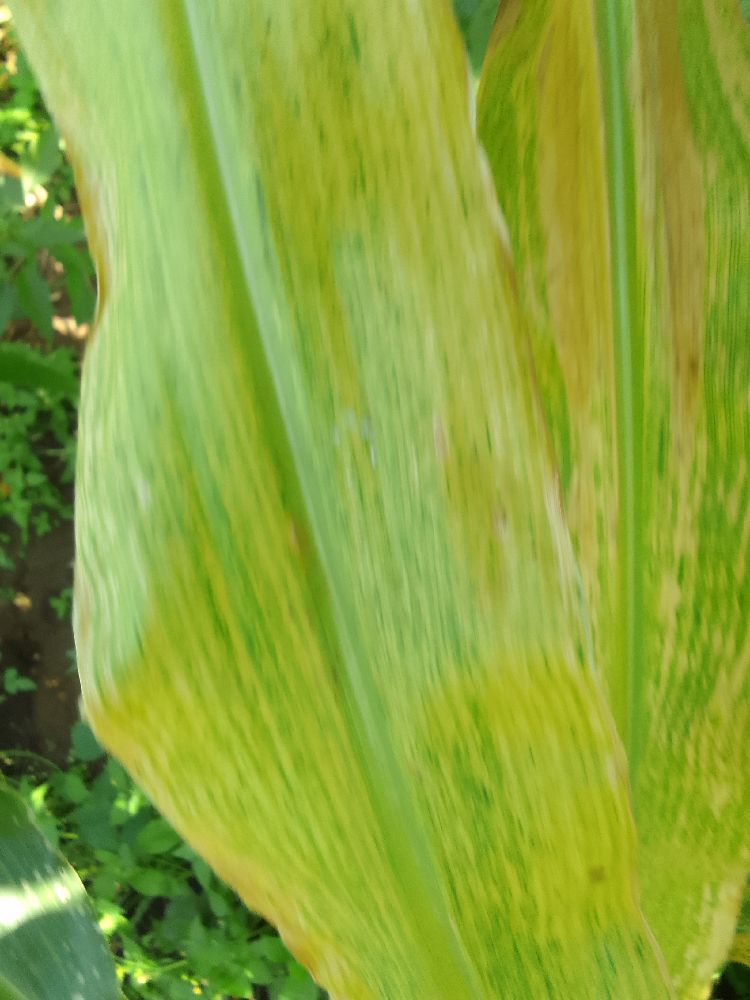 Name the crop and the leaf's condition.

maize, maize lethal necrosis
